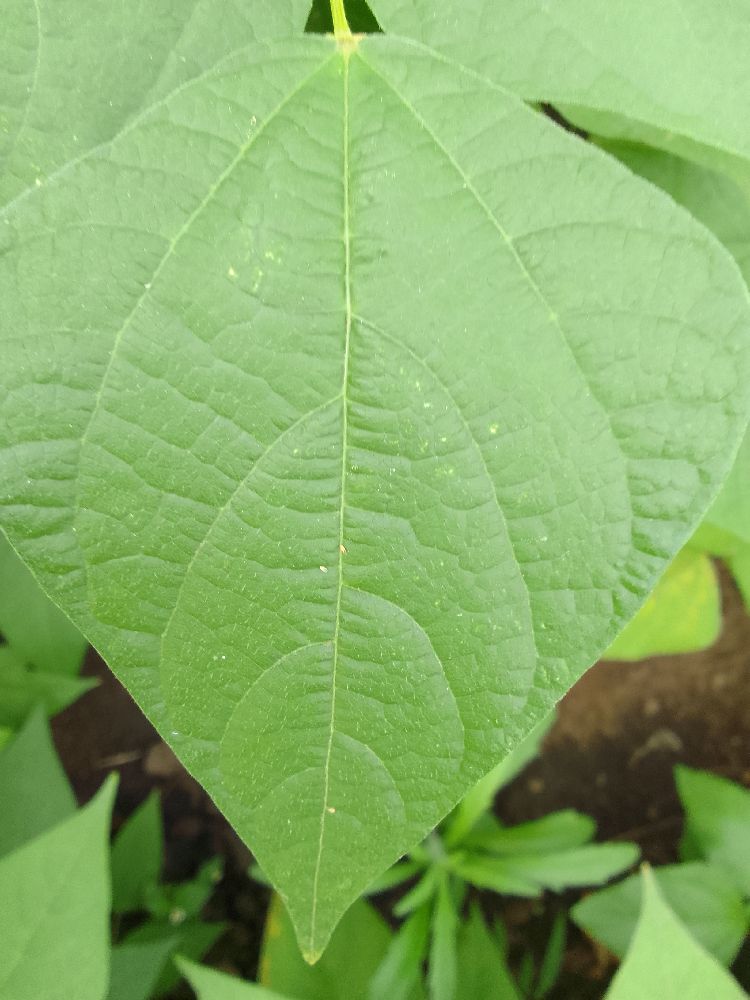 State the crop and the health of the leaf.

common bean, healthy
